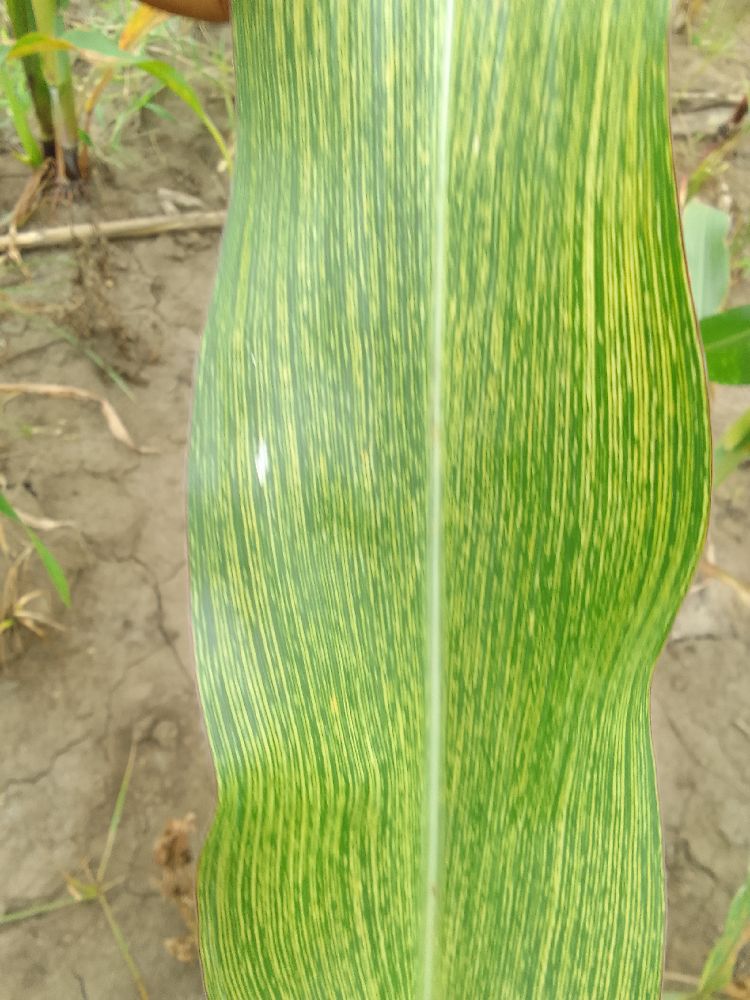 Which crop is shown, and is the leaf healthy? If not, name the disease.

maize, maize streak virus
